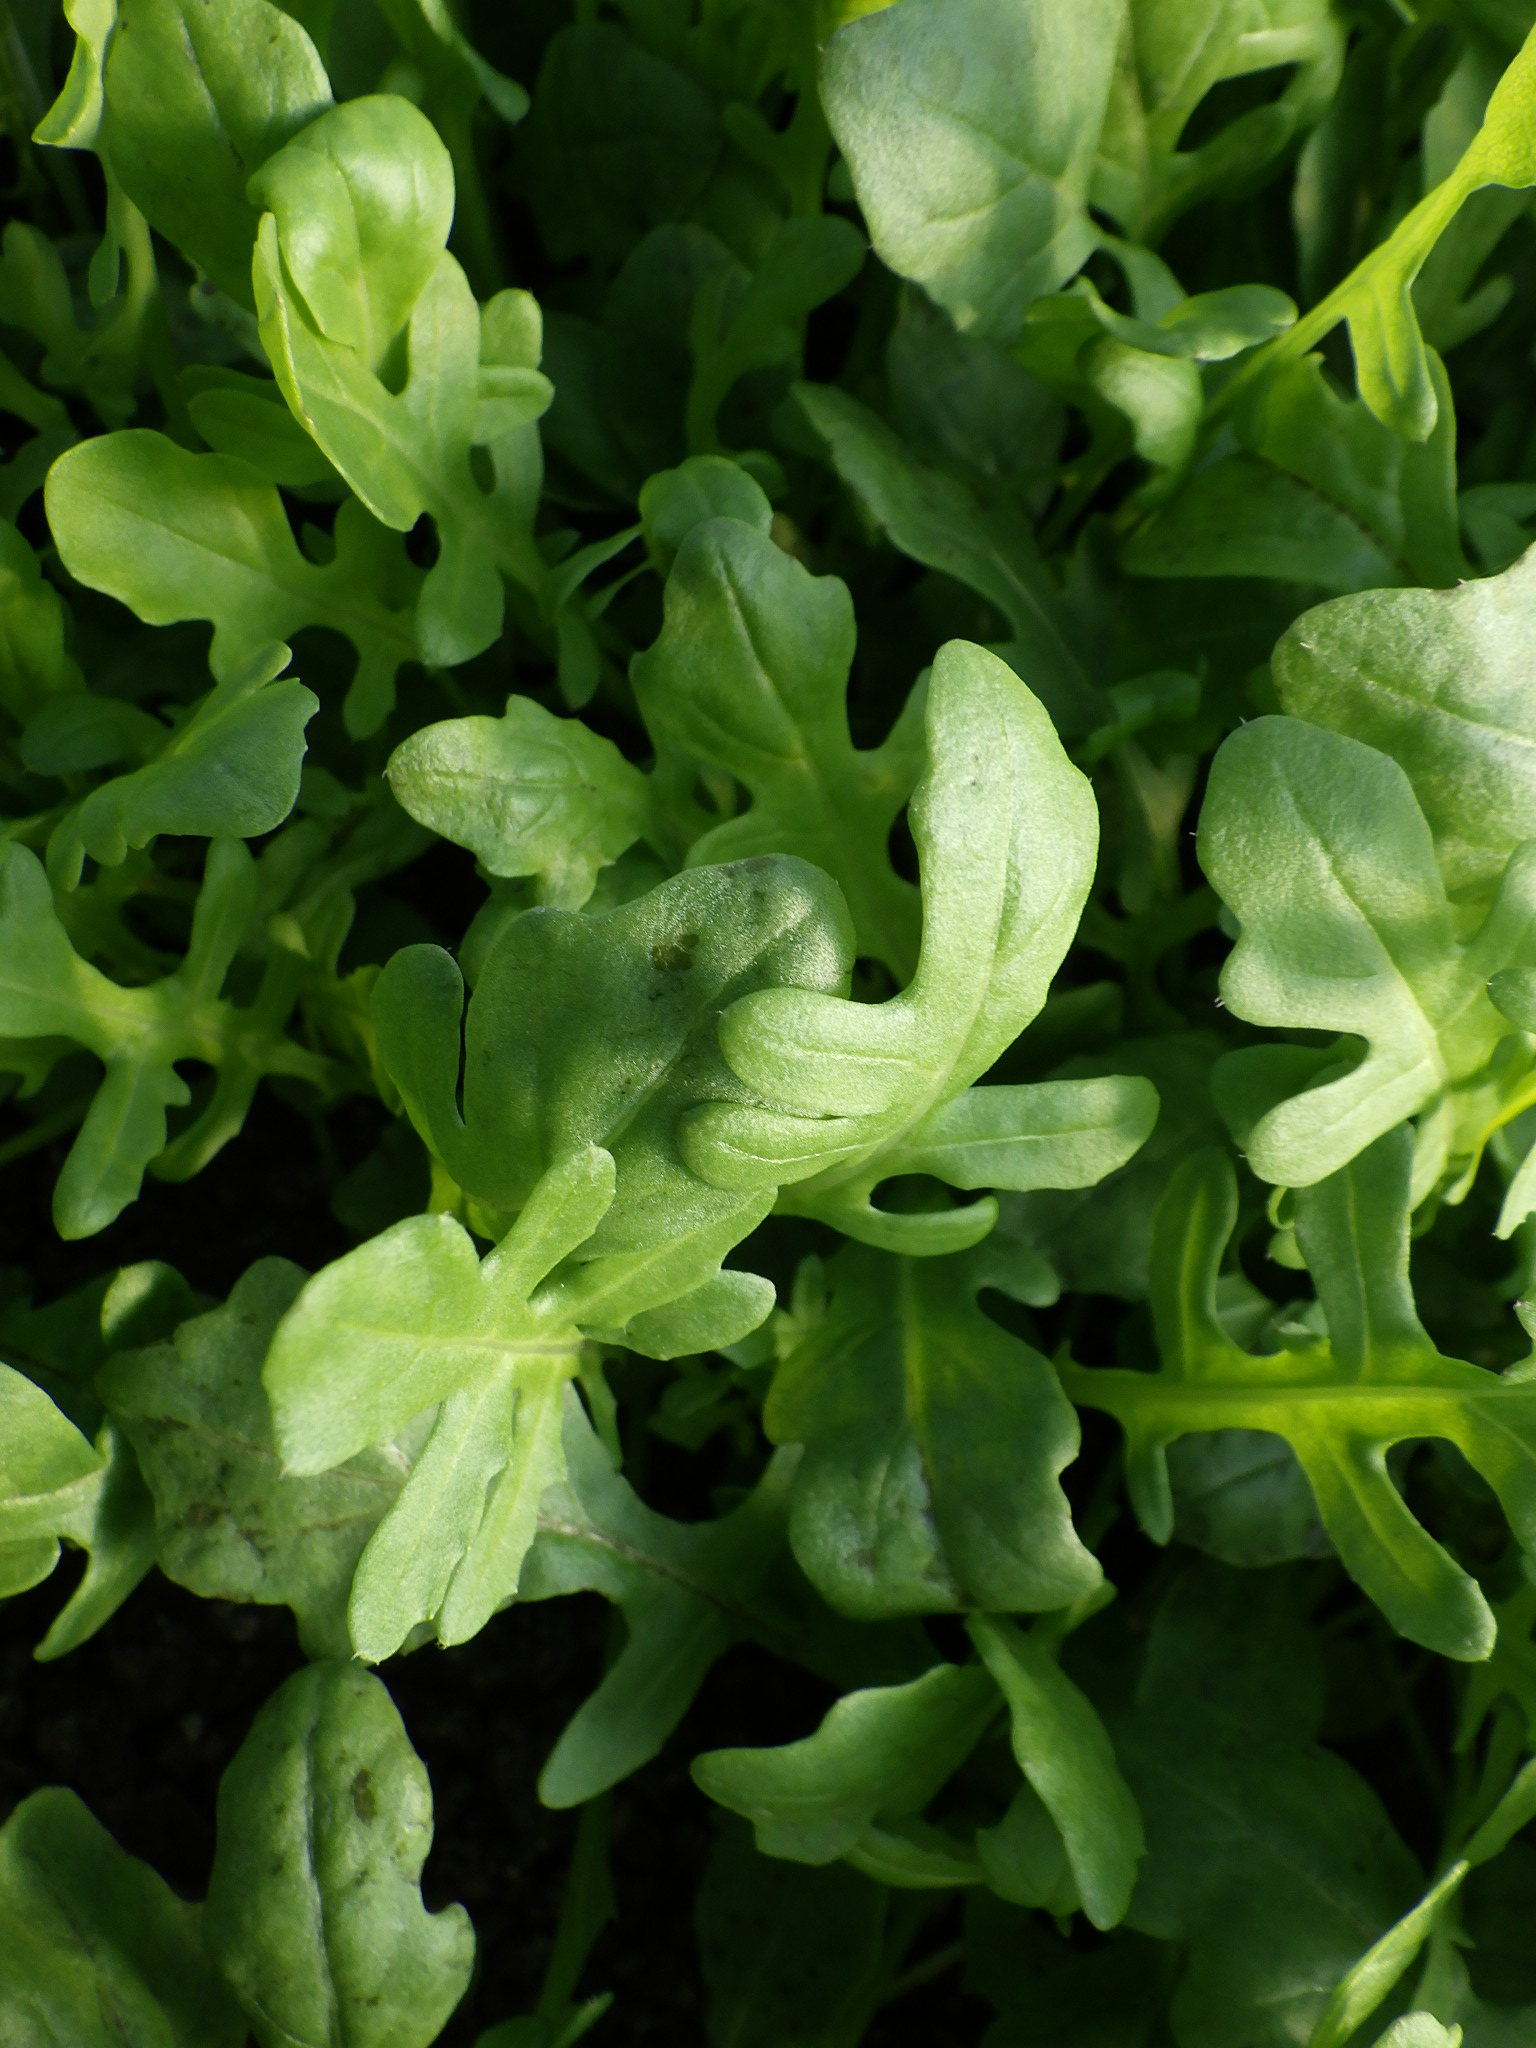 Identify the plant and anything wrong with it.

rocket, black spot, unknown
